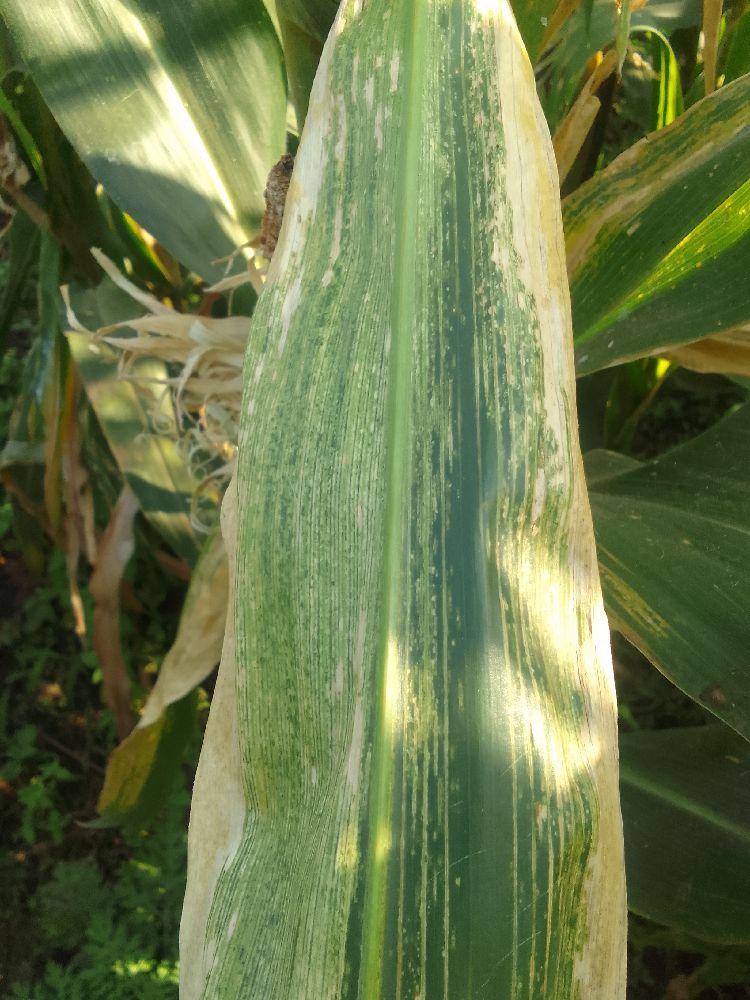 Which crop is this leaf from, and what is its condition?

maize, maize lethal necrosis
